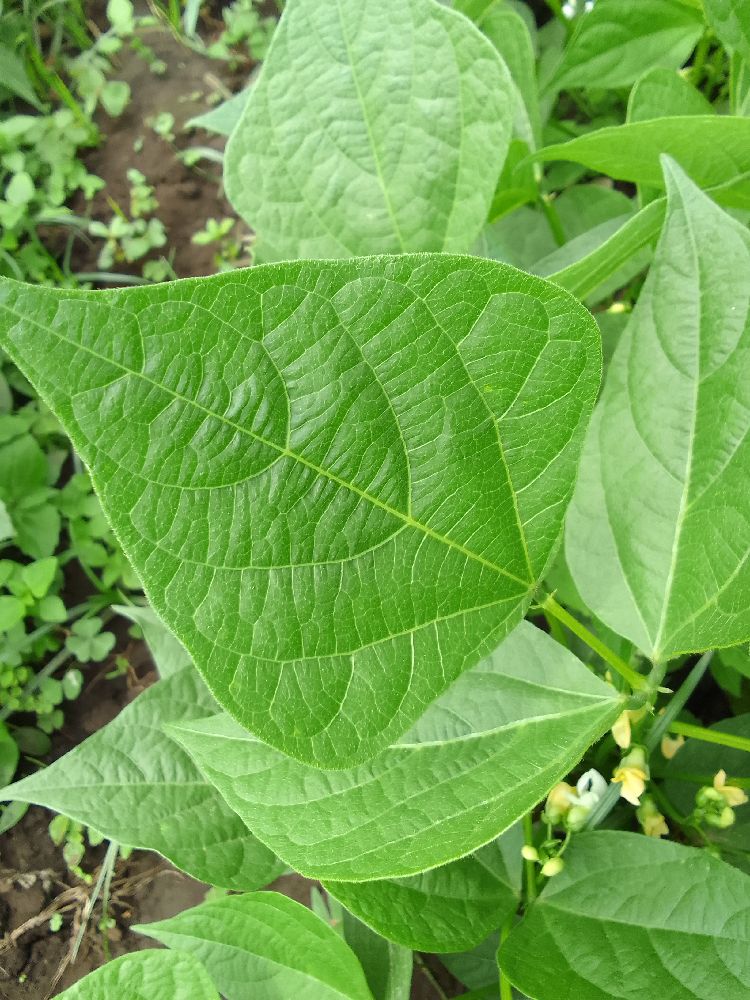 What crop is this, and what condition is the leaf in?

common bean, healthy
